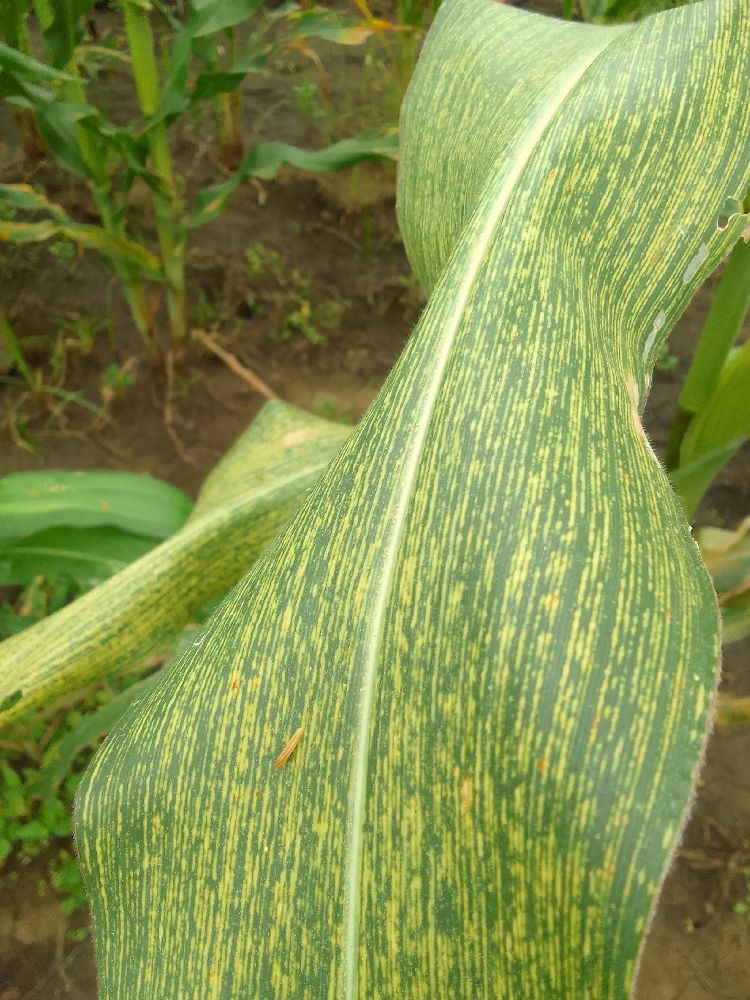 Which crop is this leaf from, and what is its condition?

maize, maize streak virus
